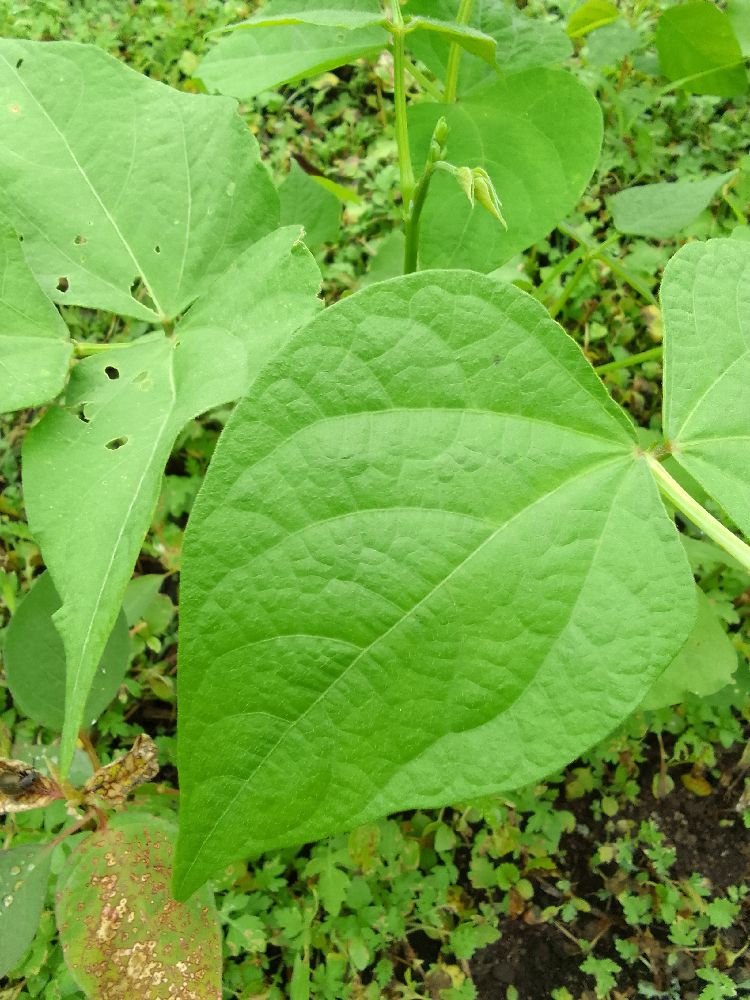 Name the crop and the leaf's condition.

common bean, healthy
